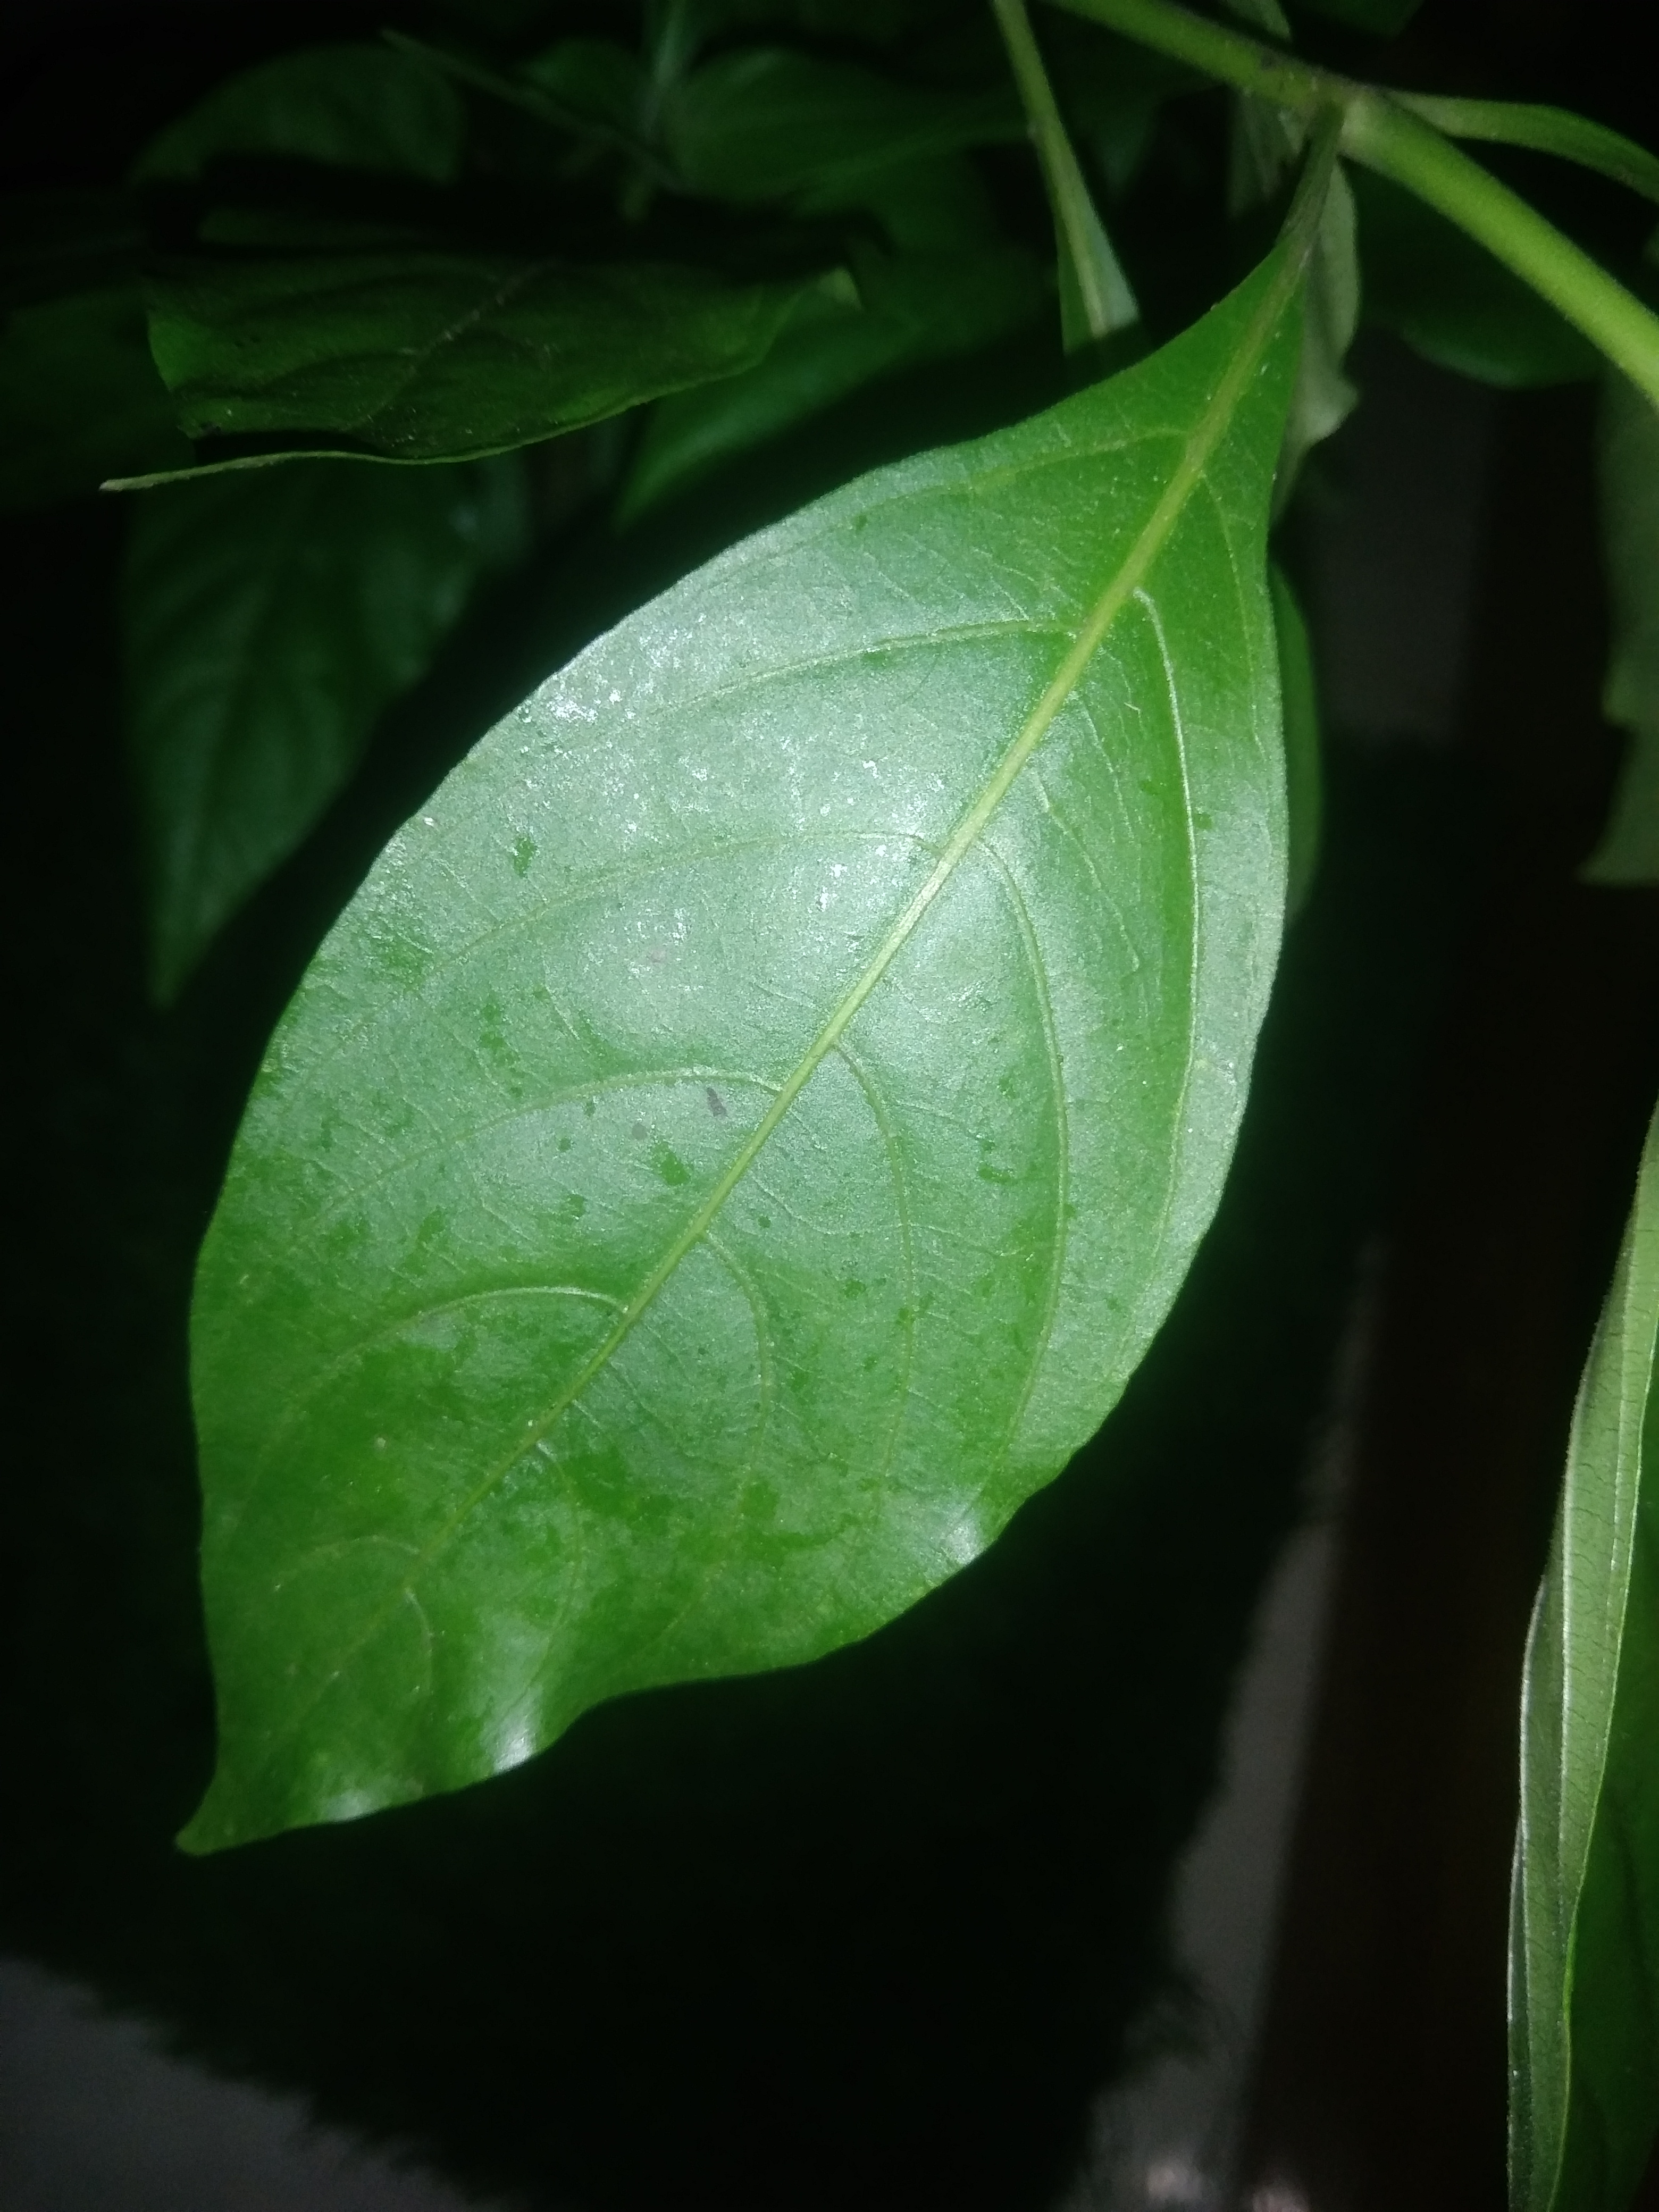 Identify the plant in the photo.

vasaka
